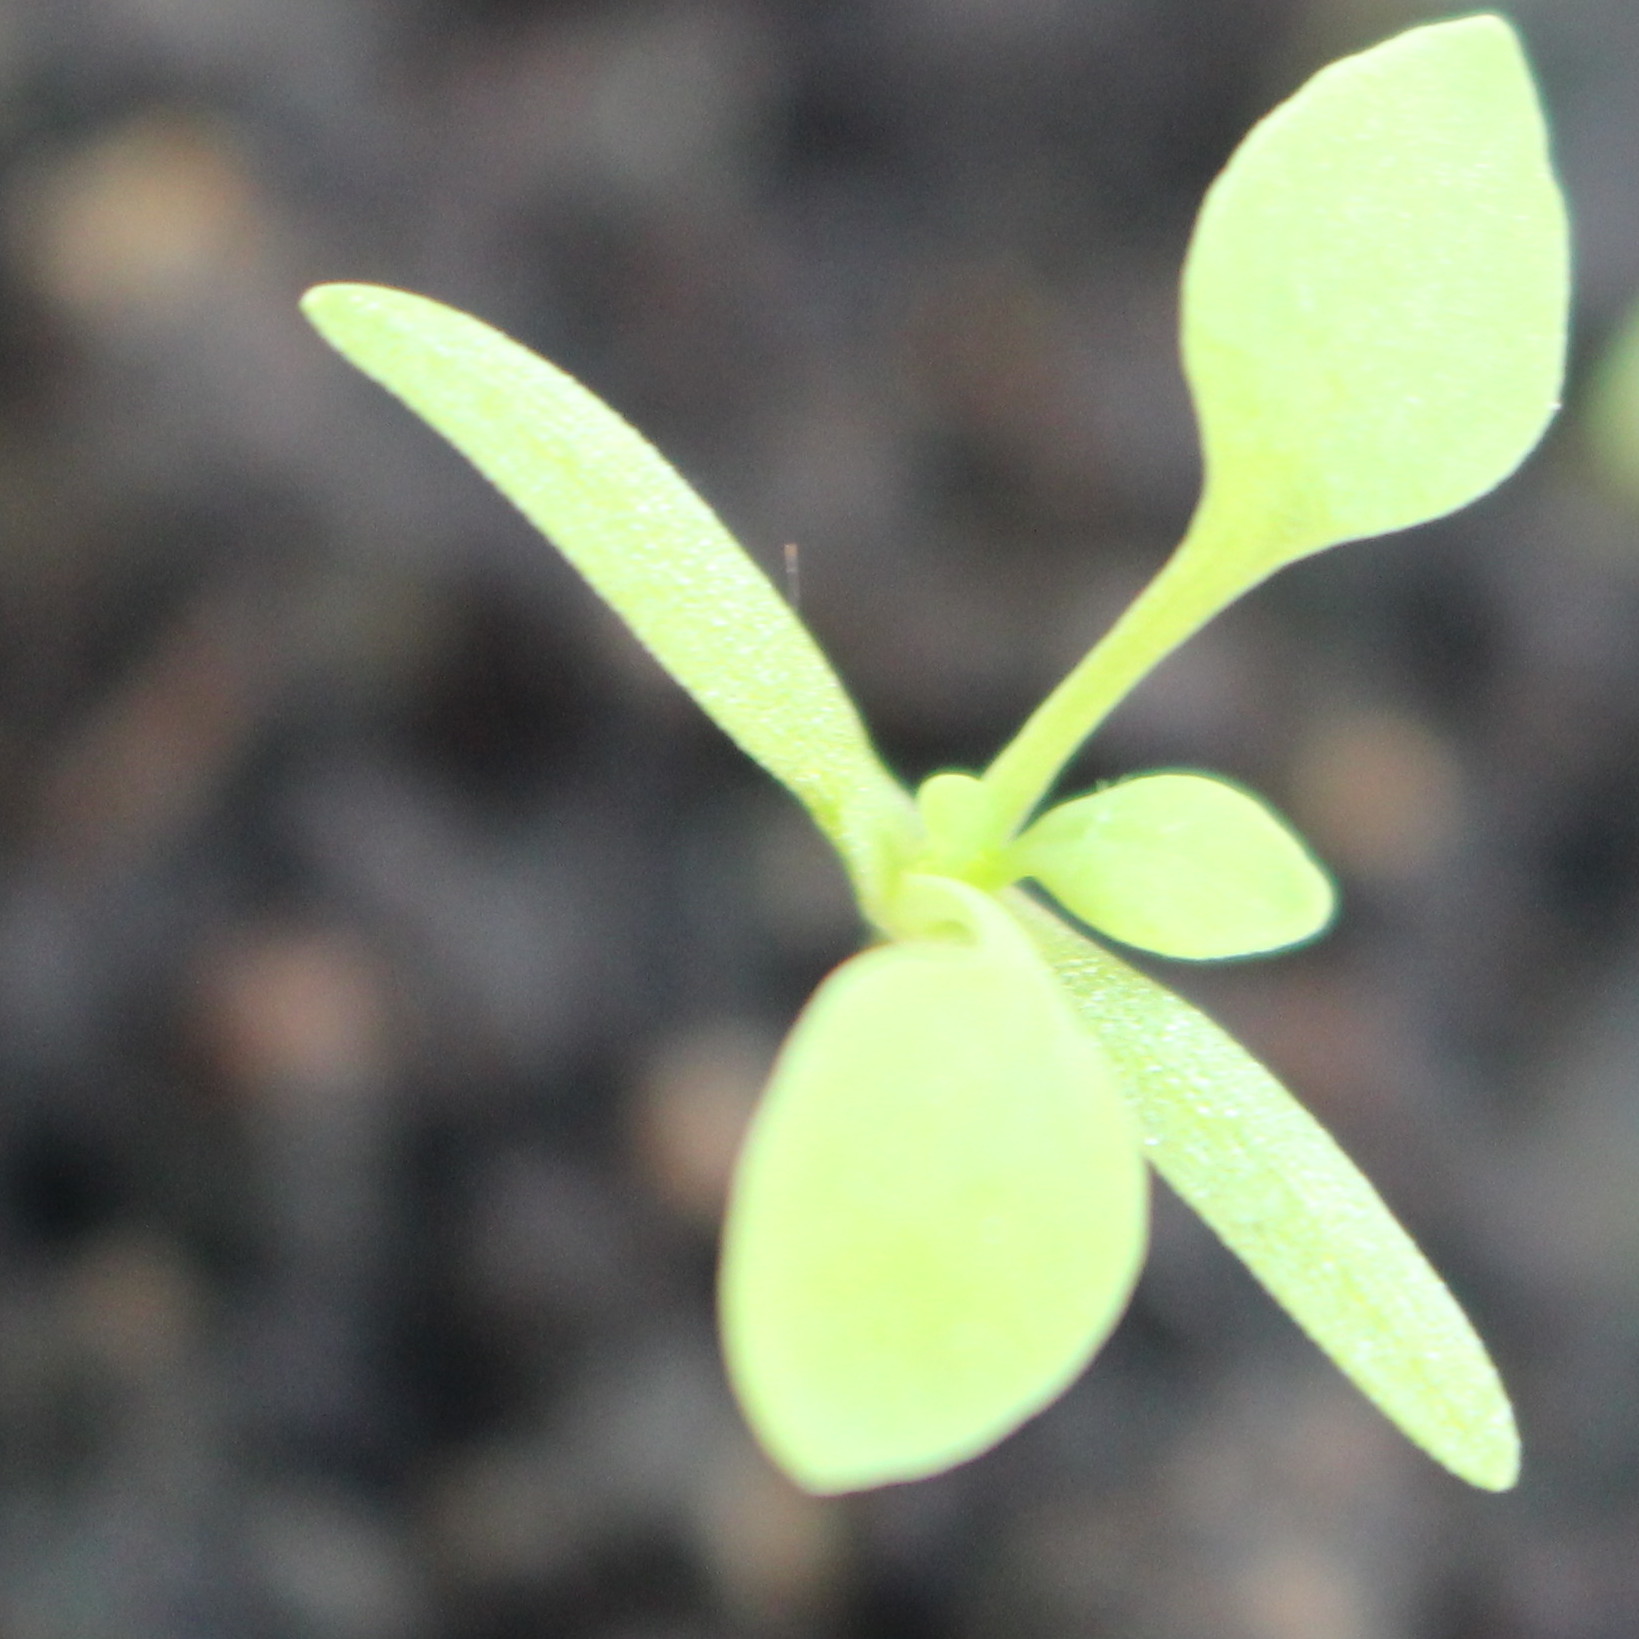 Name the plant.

Papaver rhoeas
